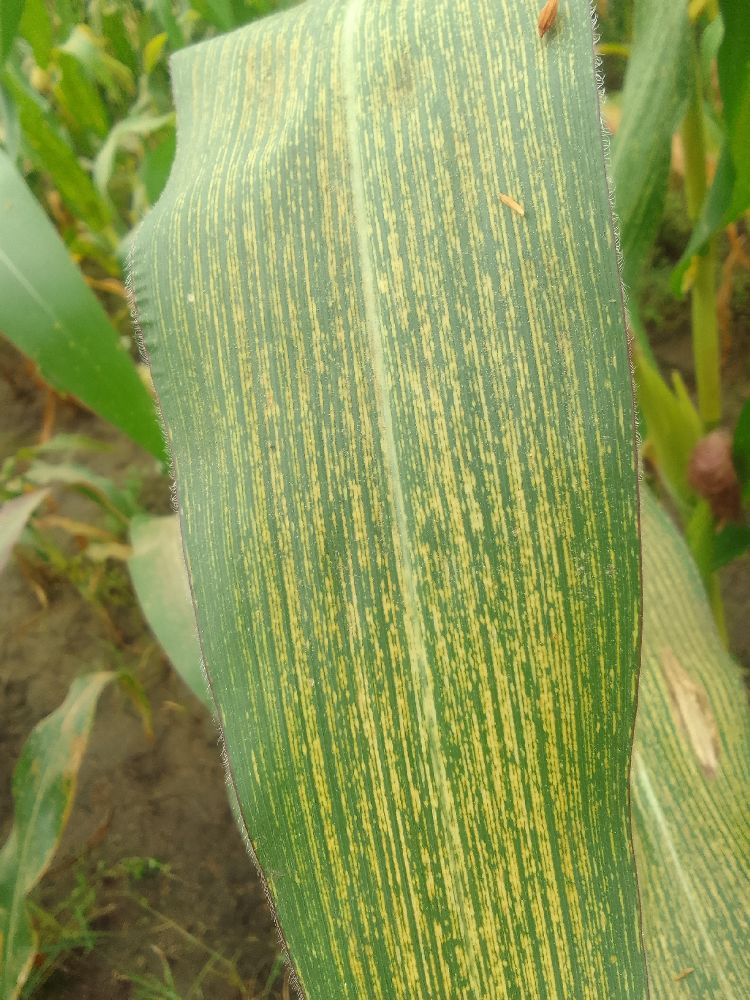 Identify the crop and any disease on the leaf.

maize, maize streak virus
